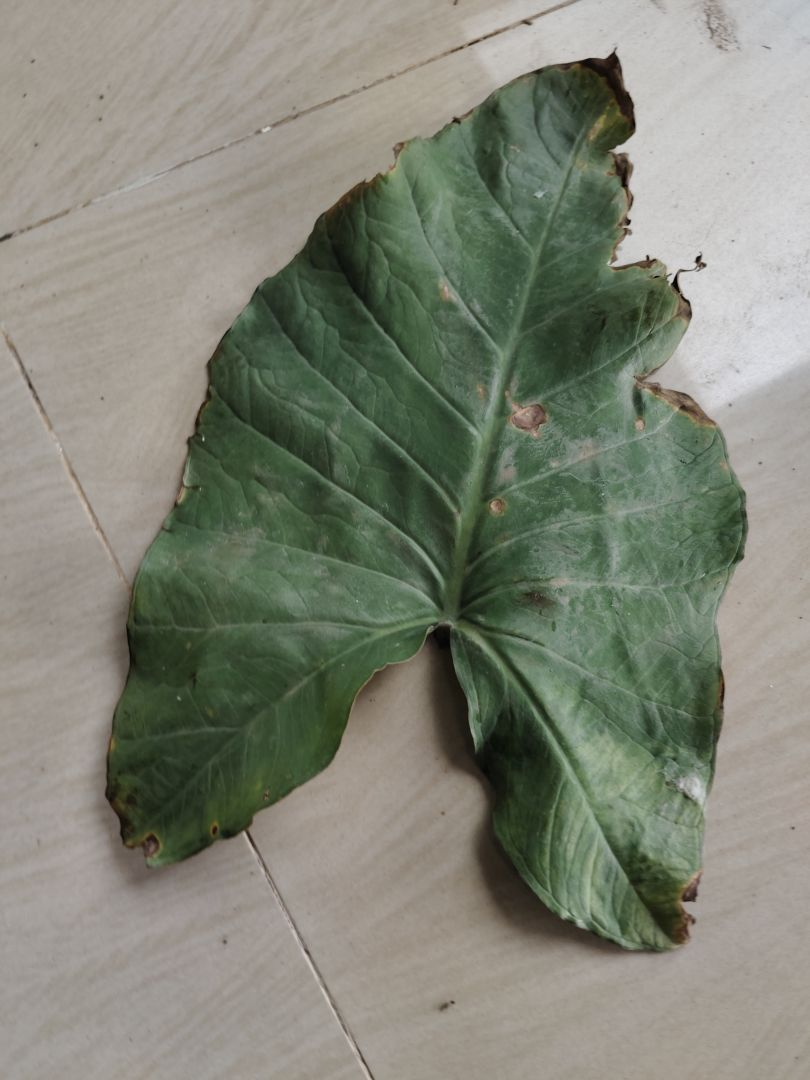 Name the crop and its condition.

taro, leaf blight
